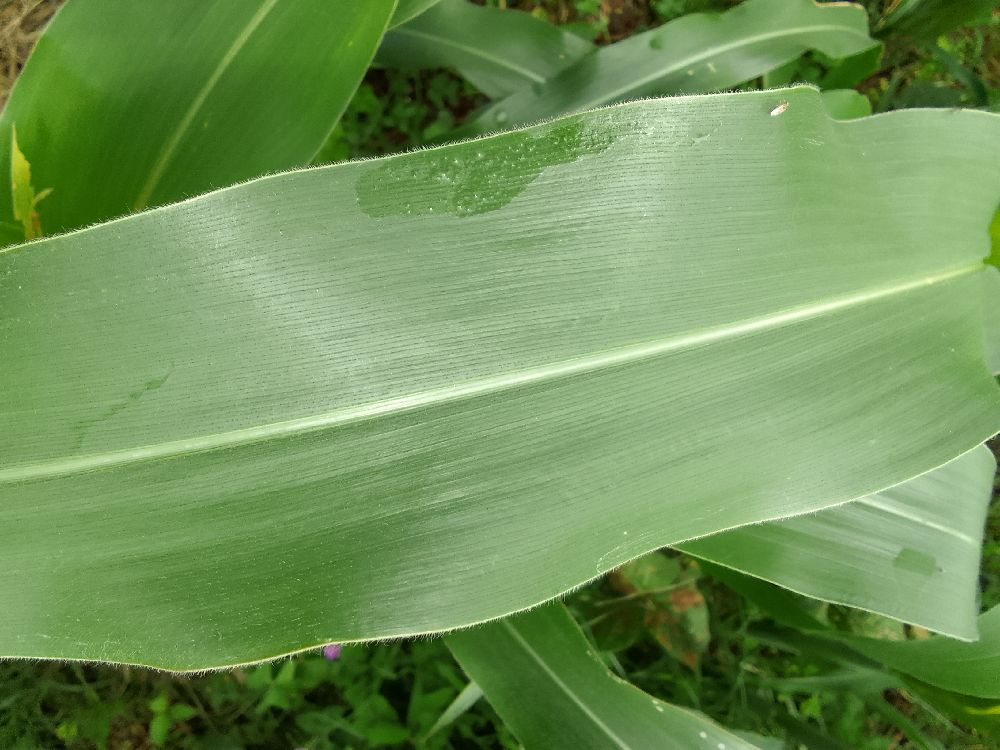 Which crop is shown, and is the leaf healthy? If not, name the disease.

maize, healthy
